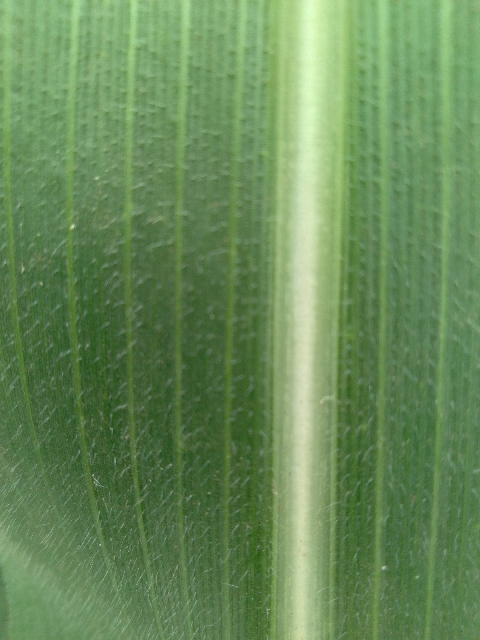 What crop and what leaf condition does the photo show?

maize, healthy
